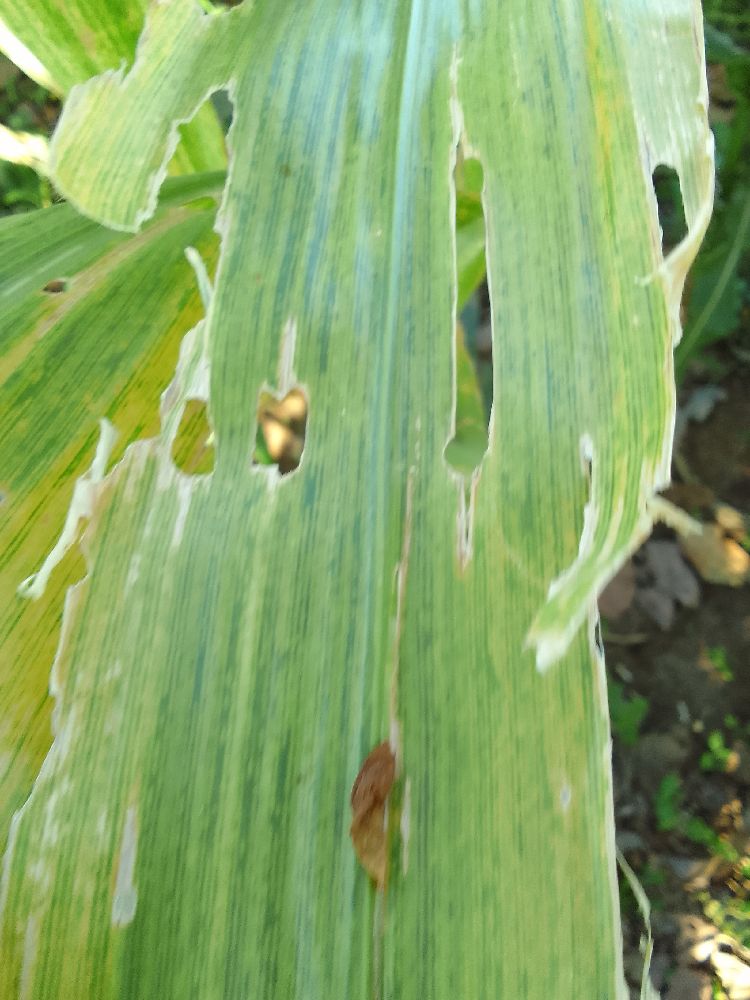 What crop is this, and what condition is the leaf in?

maize, maize lethal necrosis
